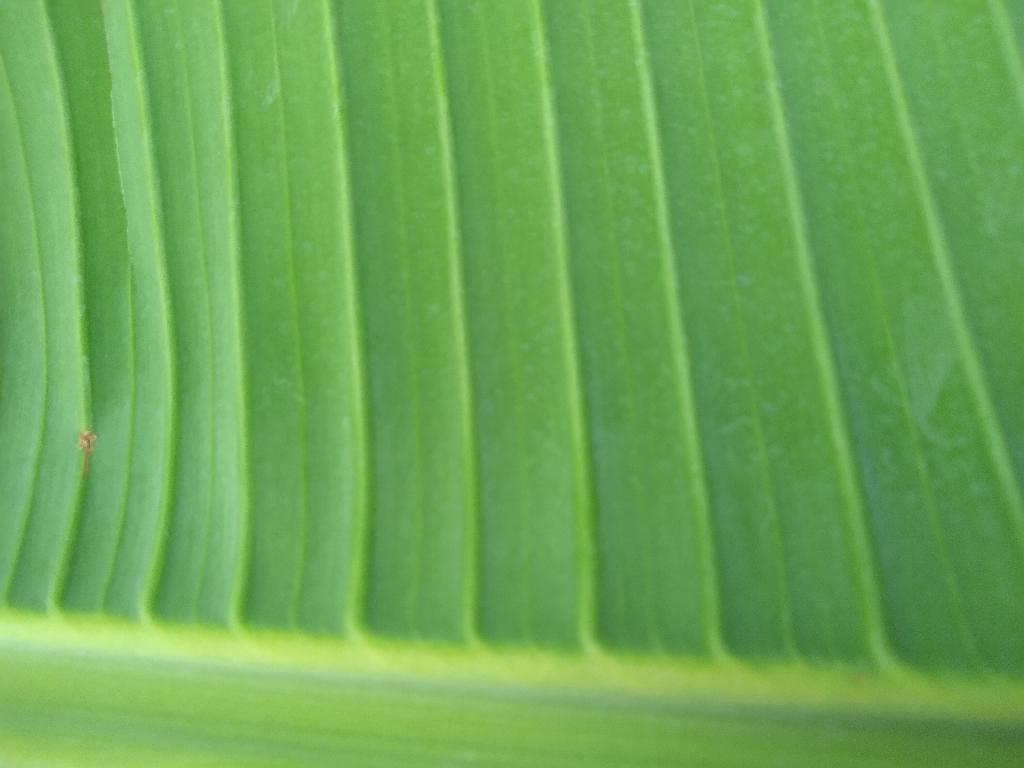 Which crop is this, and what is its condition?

banana, healthy
